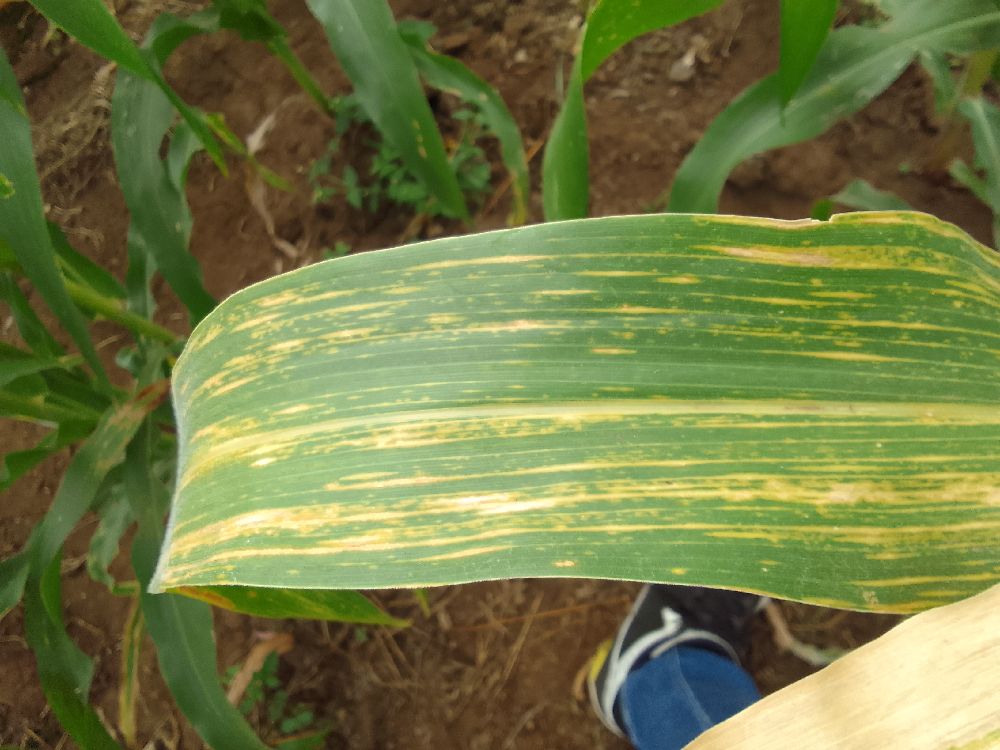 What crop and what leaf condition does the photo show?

maize, maize lethal necrosis
